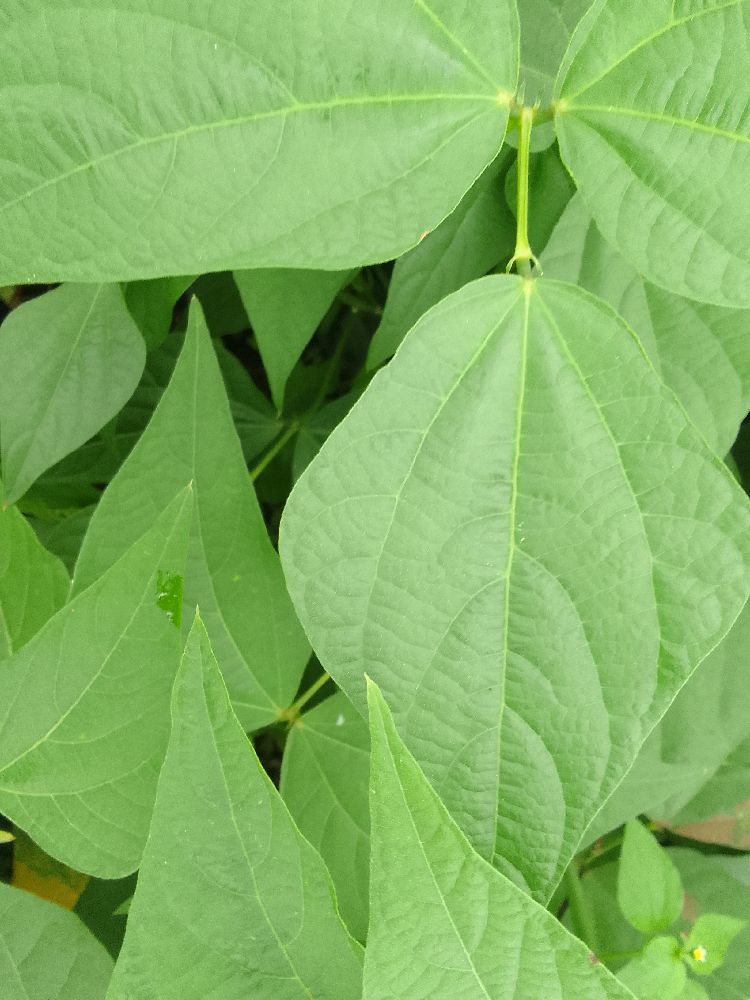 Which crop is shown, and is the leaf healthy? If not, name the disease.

common bean, healthy
